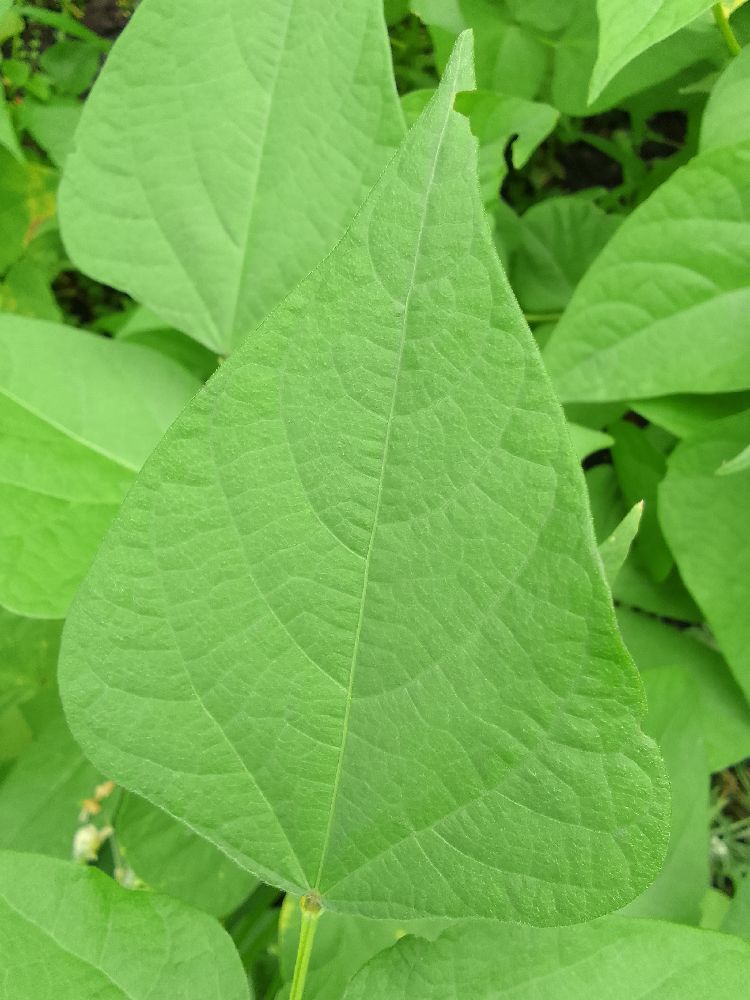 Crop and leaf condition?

common bean, healthy
